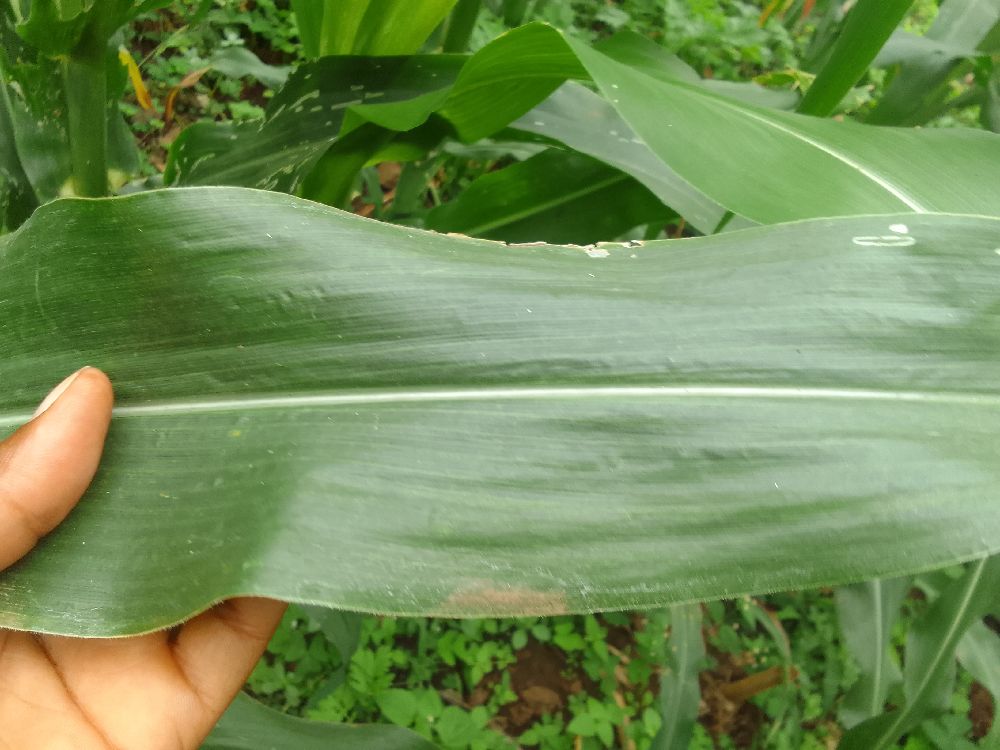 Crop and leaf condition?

maize, healthy
